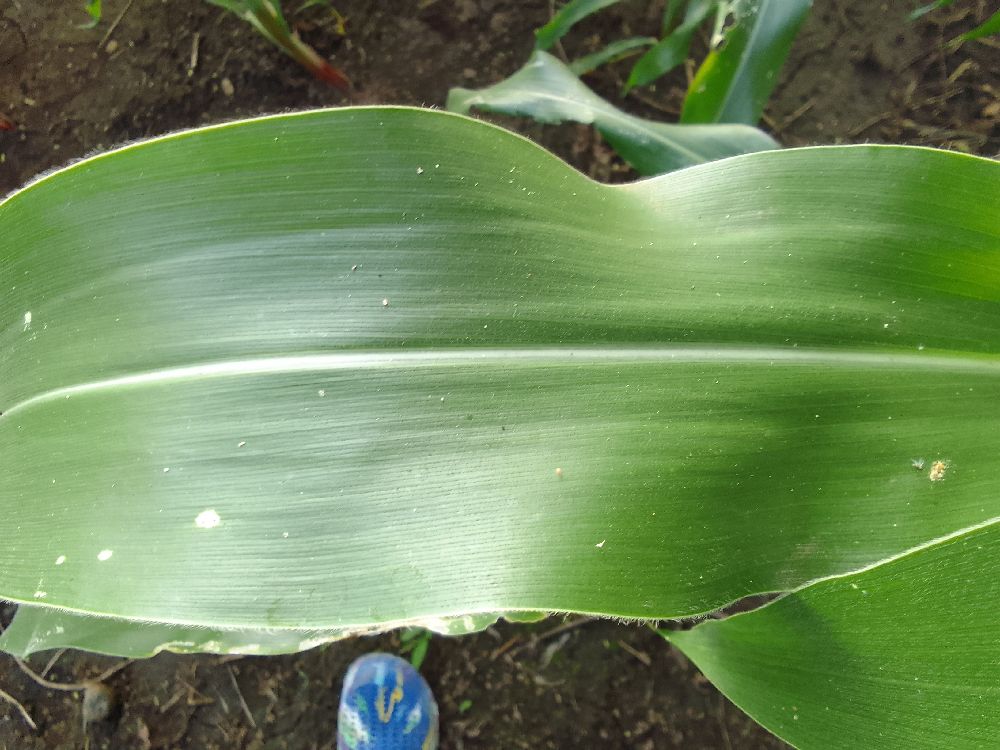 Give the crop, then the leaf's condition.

maize, healthy
